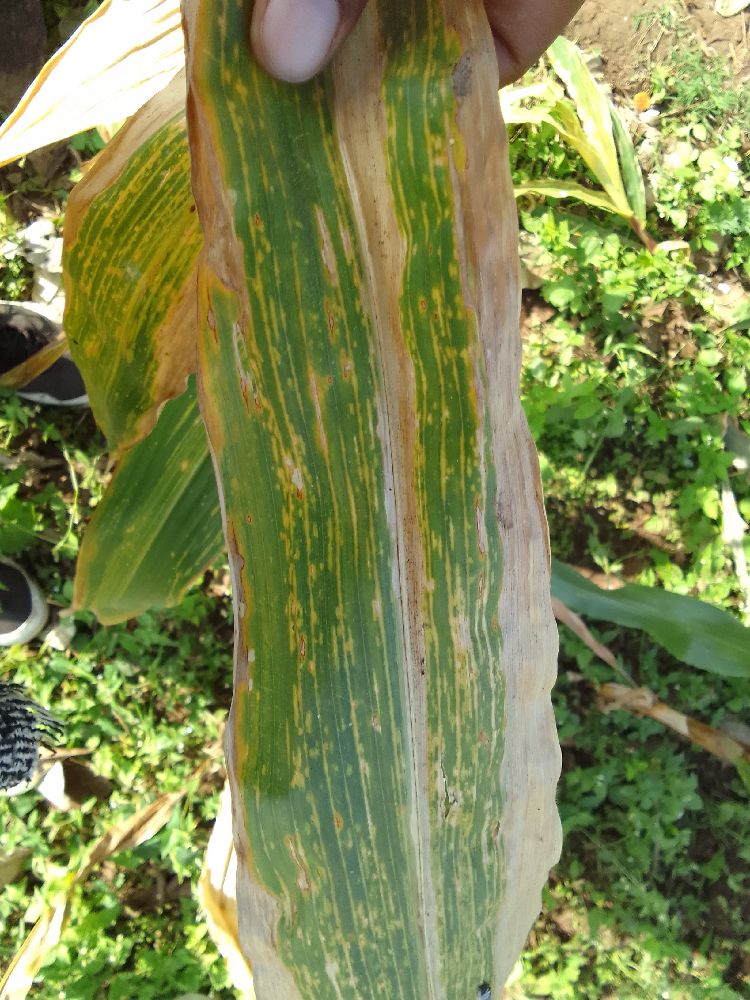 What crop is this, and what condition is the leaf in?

maize, maize lethal necrosis
